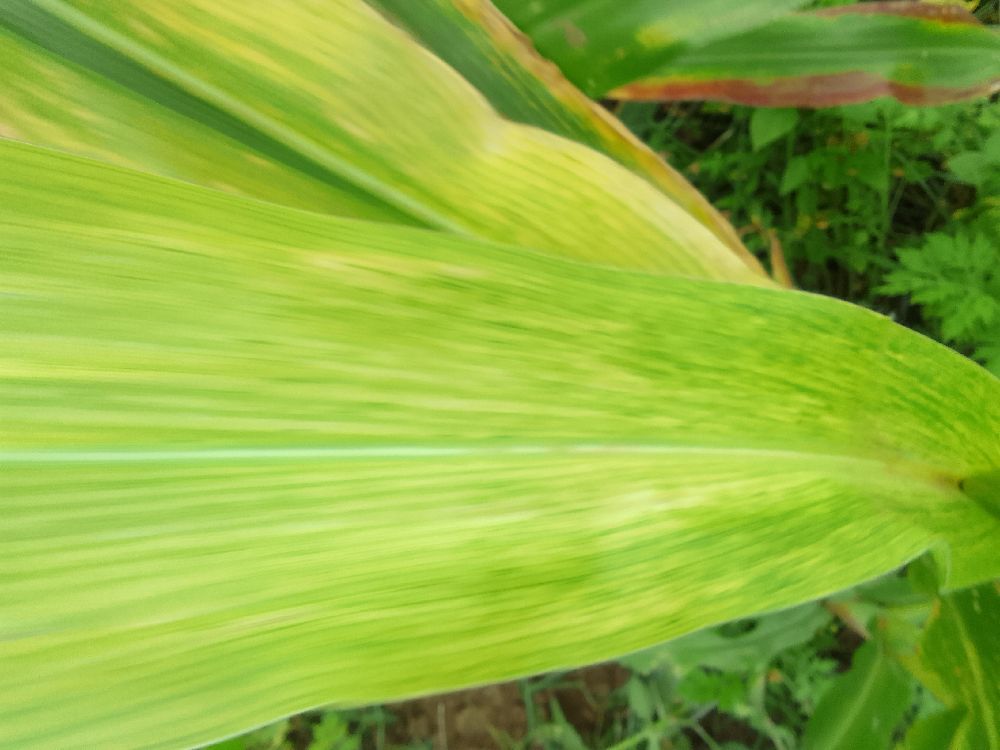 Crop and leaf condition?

maize, maize lethal necrosis
